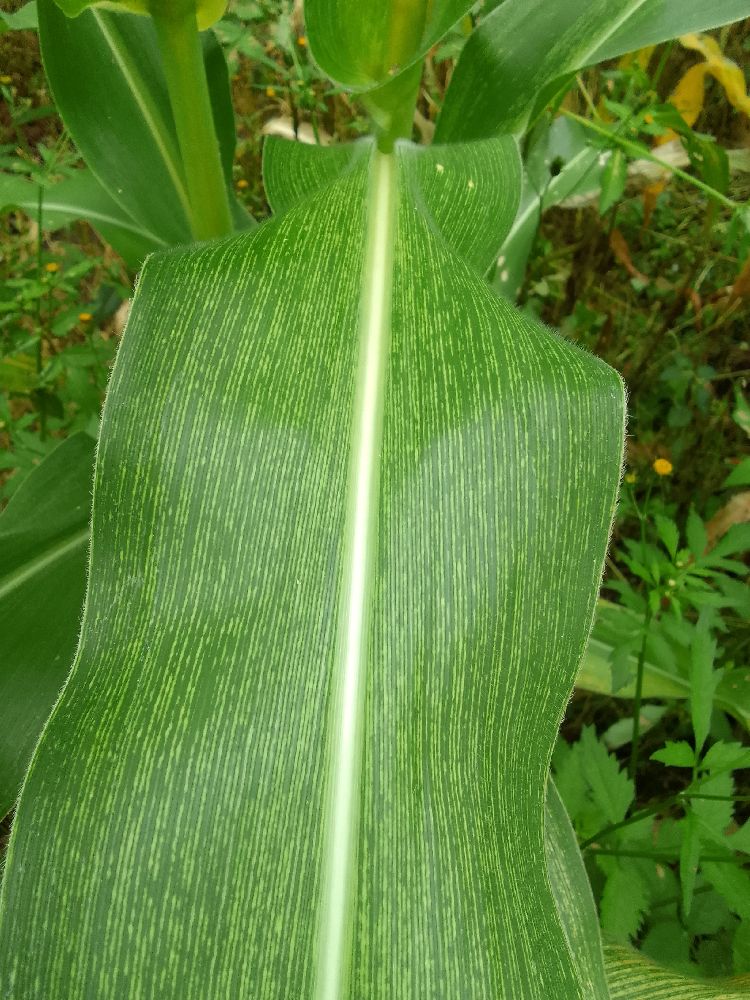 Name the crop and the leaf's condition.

maize, maize streak virus
